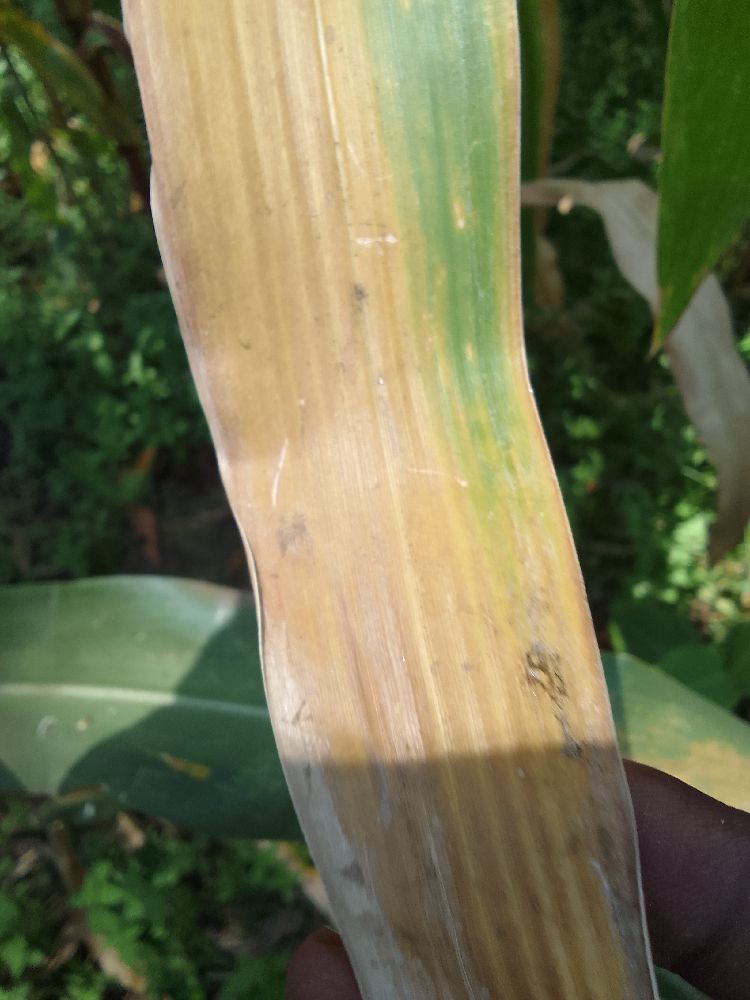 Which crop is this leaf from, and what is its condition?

maize, maize lethal necrosis
